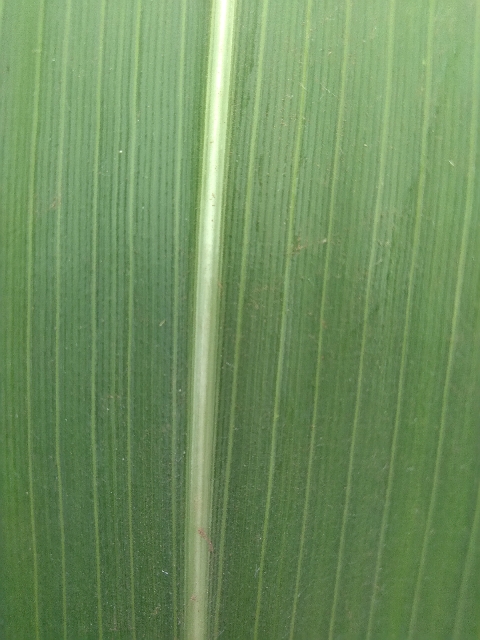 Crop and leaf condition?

maize, healthy
